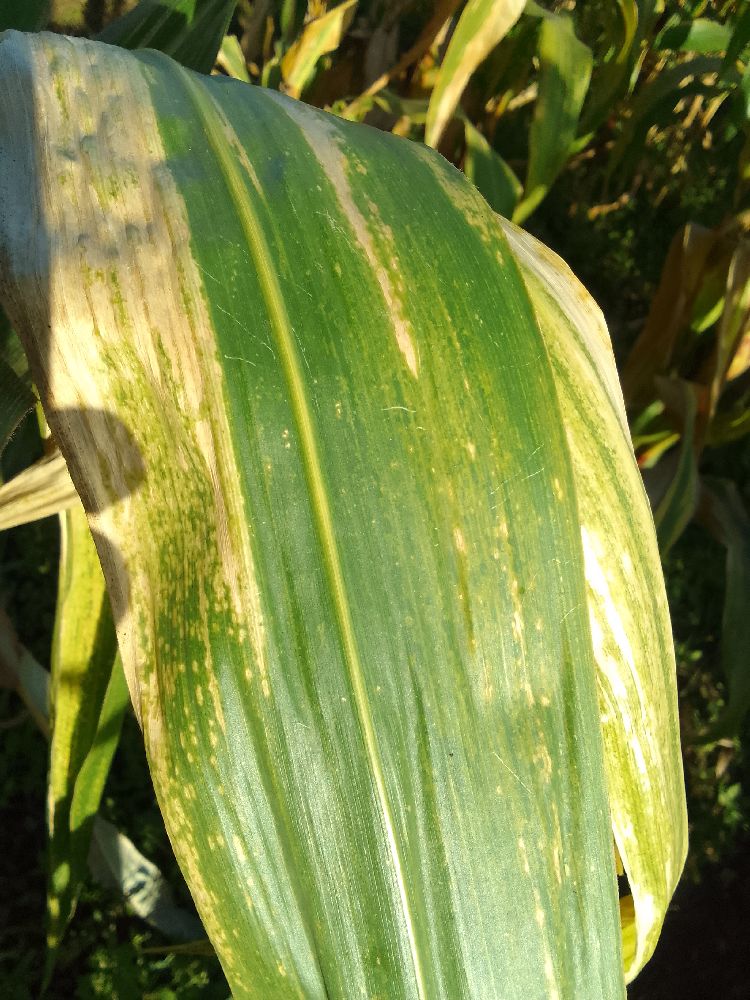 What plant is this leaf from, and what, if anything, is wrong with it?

maize, maize lethal necrosis
